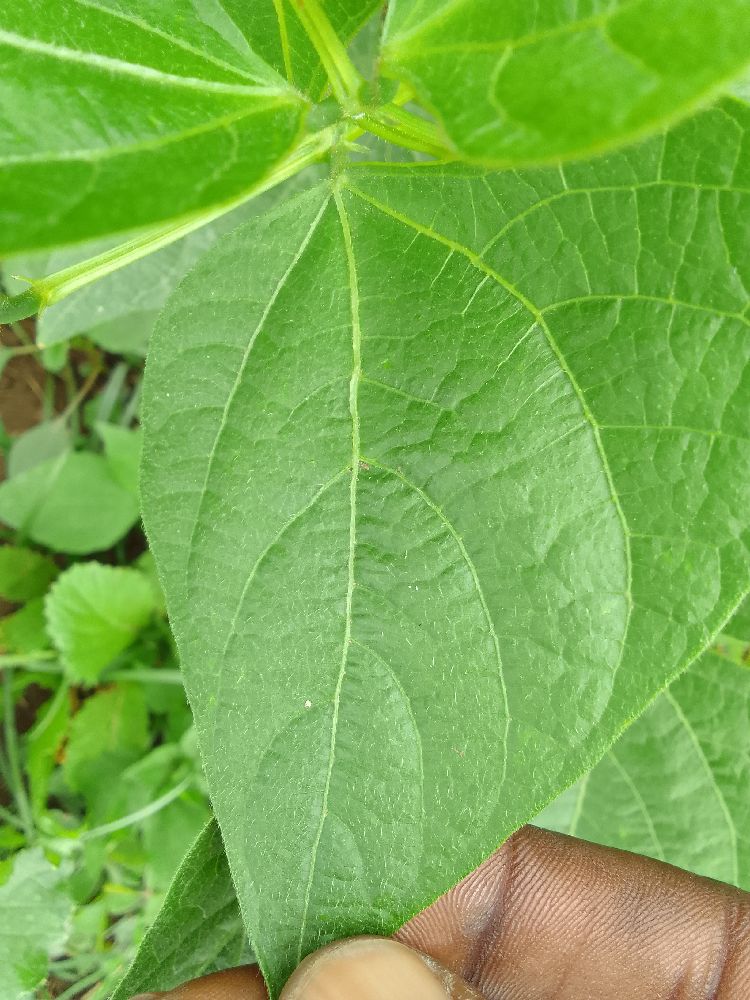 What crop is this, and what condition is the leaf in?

common bean, healthy
